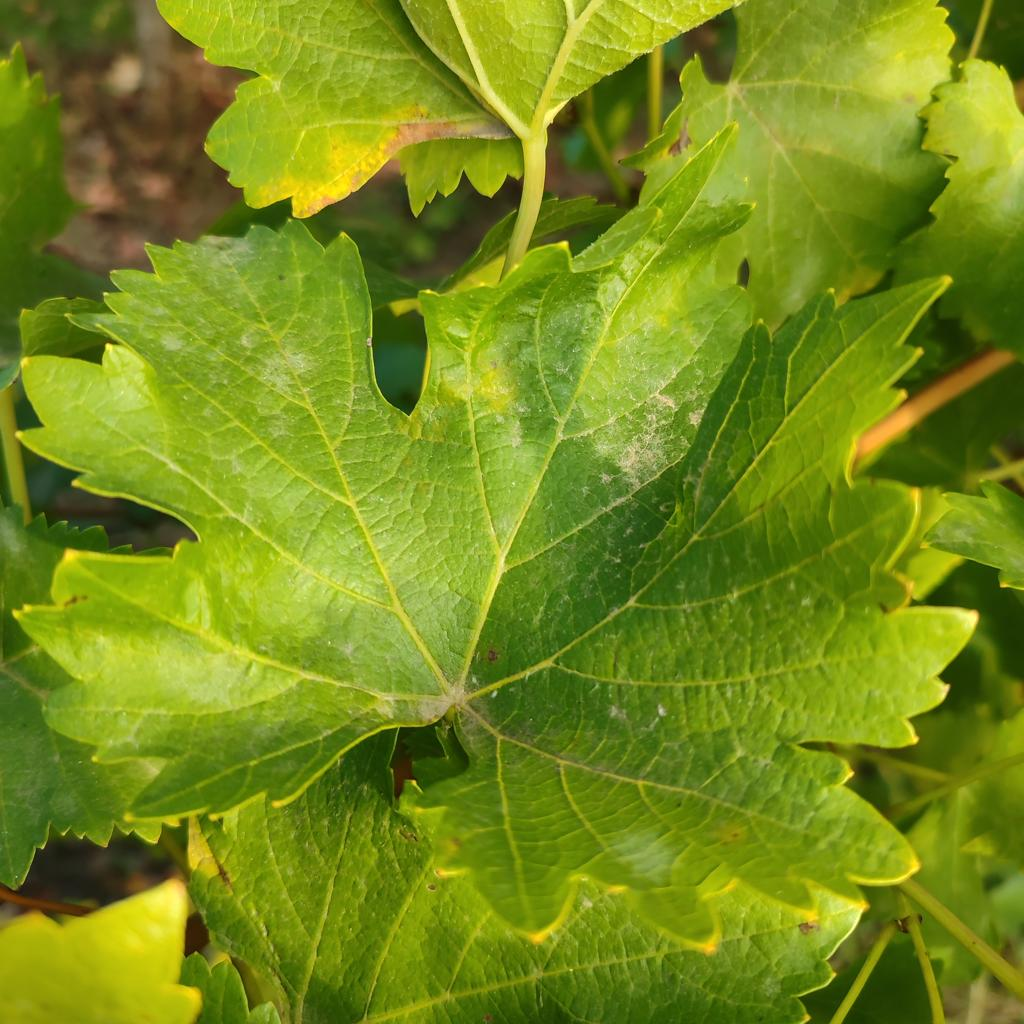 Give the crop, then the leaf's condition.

grapevine, powdery mildew
